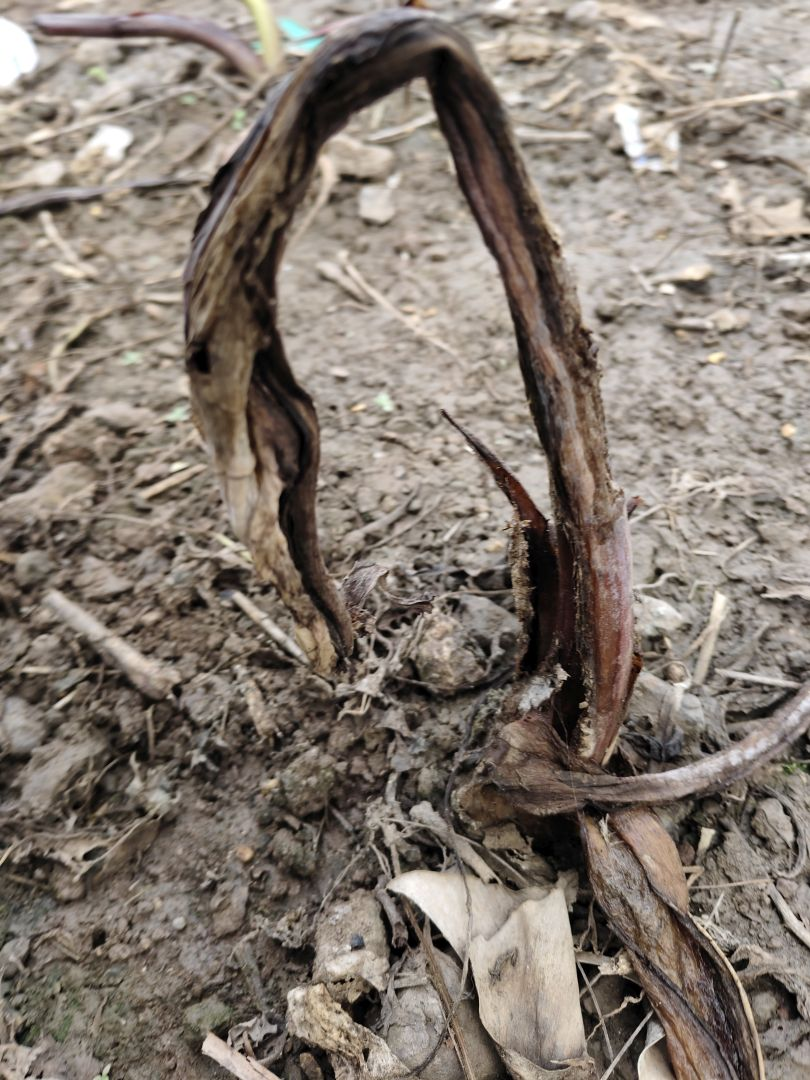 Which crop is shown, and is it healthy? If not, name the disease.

taro, root rot
